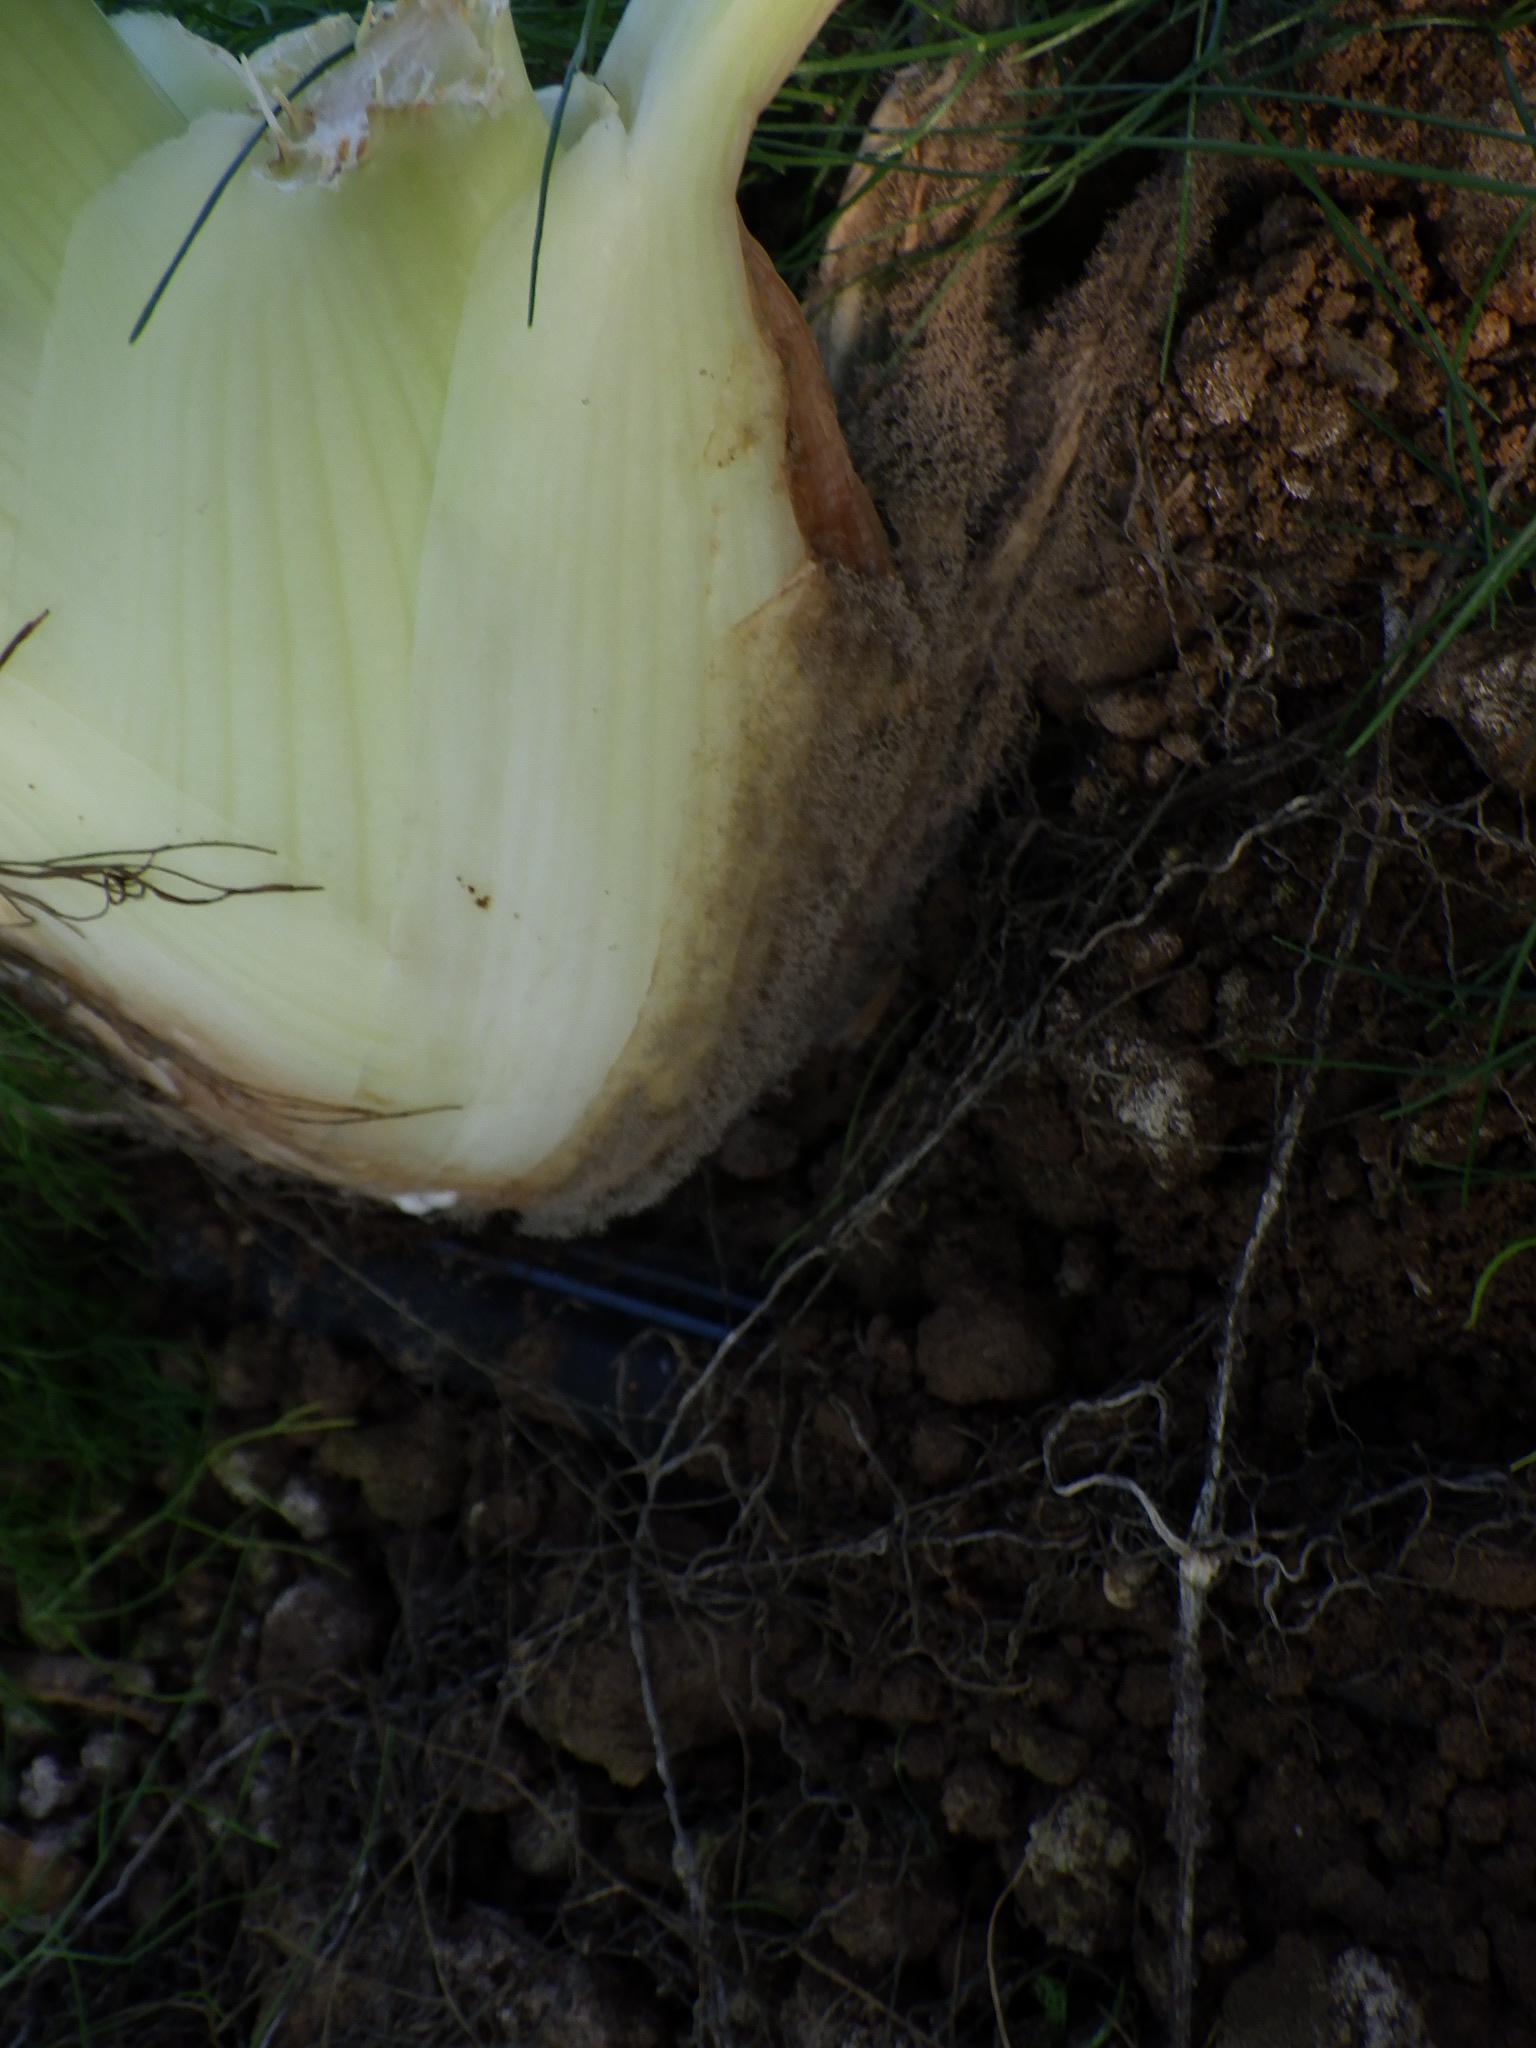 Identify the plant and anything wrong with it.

fennel, sclerotinia
